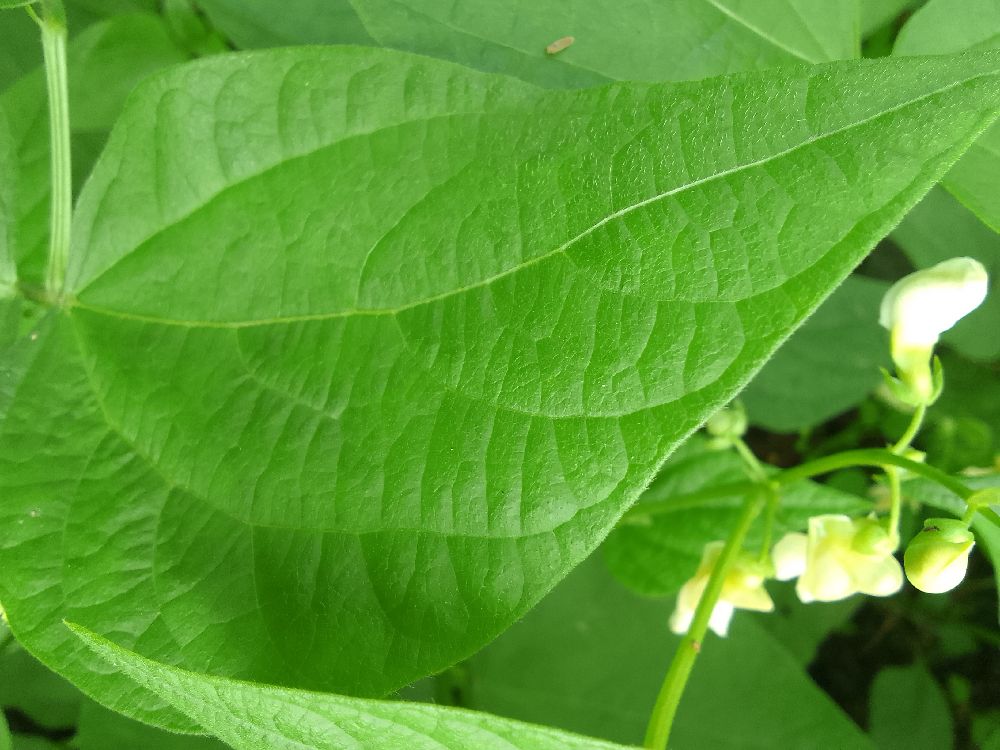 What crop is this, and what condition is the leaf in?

common bean, healthy
